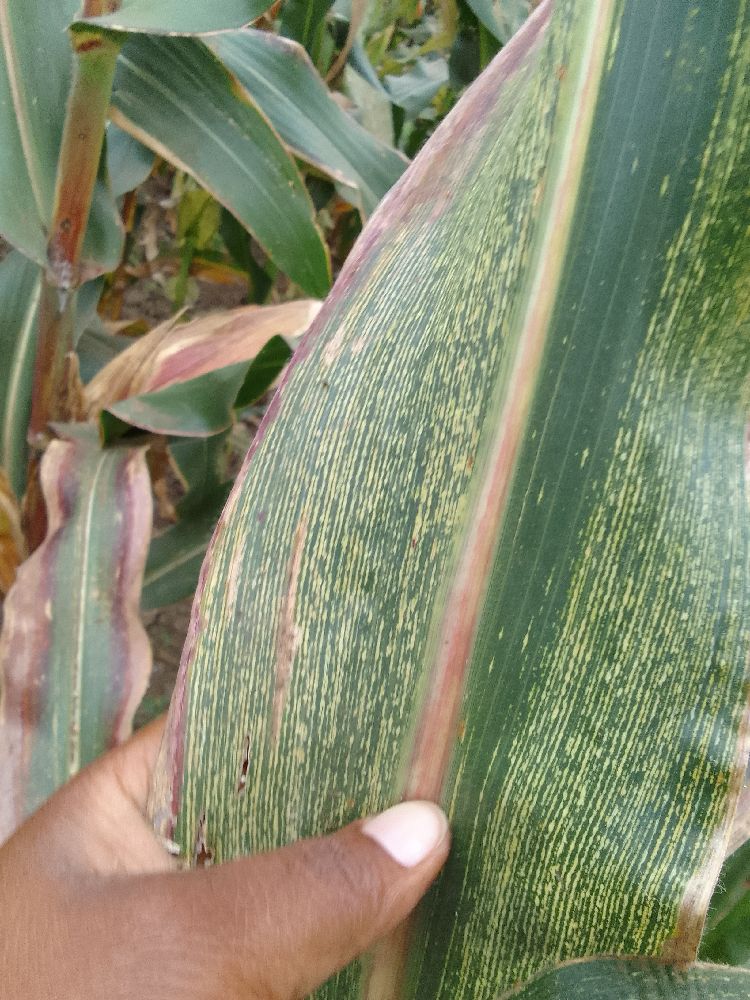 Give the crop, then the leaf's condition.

maize, maize streak virus
